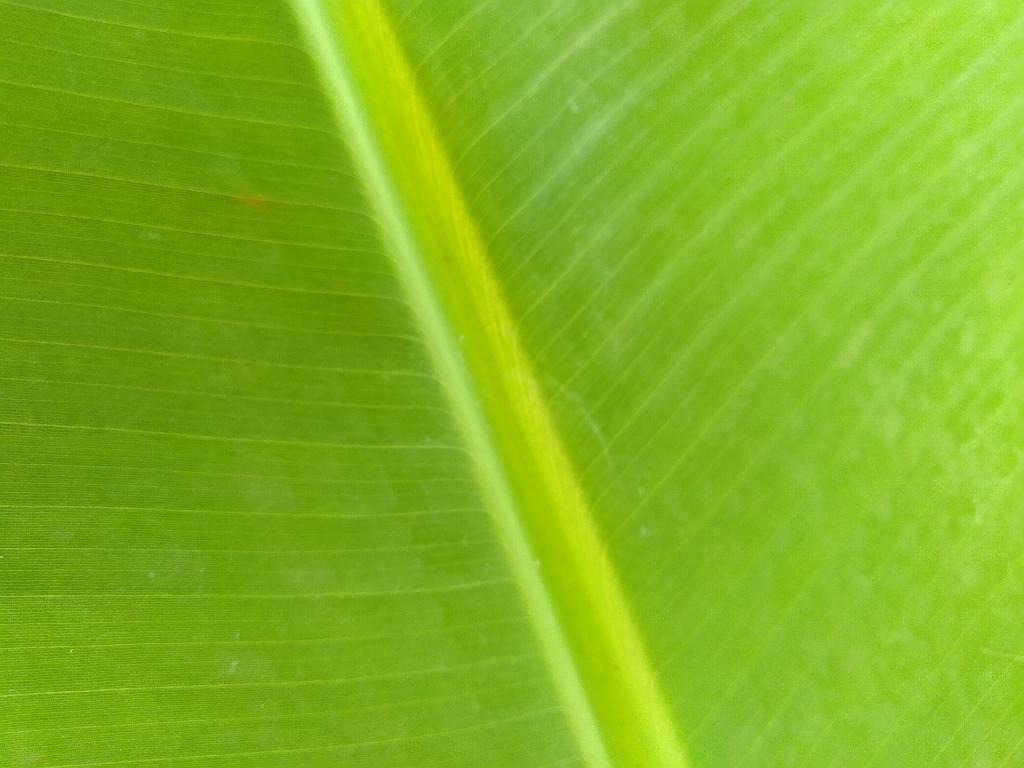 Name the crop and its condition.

banana, healthy
